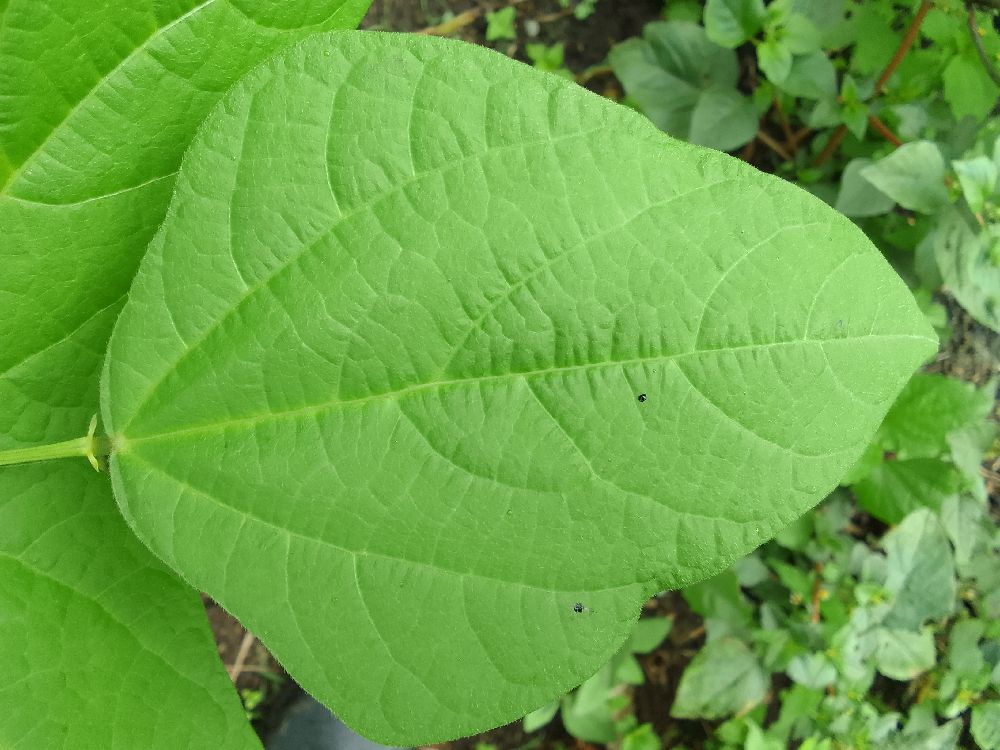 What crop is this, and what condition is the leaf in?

common bean, healthy
